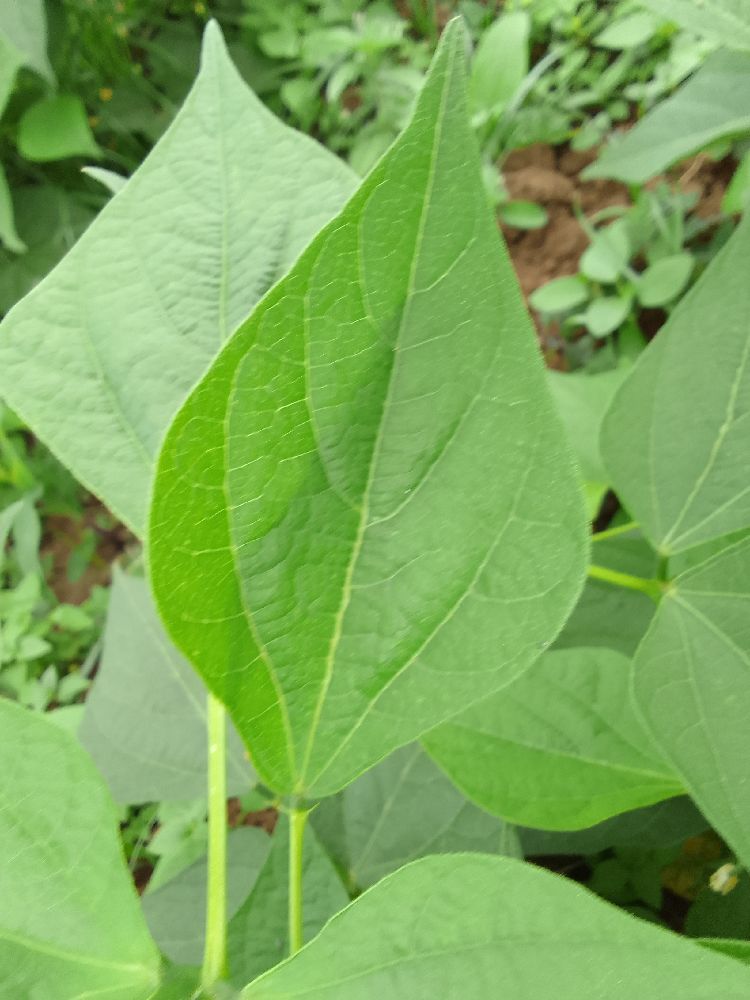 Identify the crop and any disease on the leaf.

common bean, healthy
